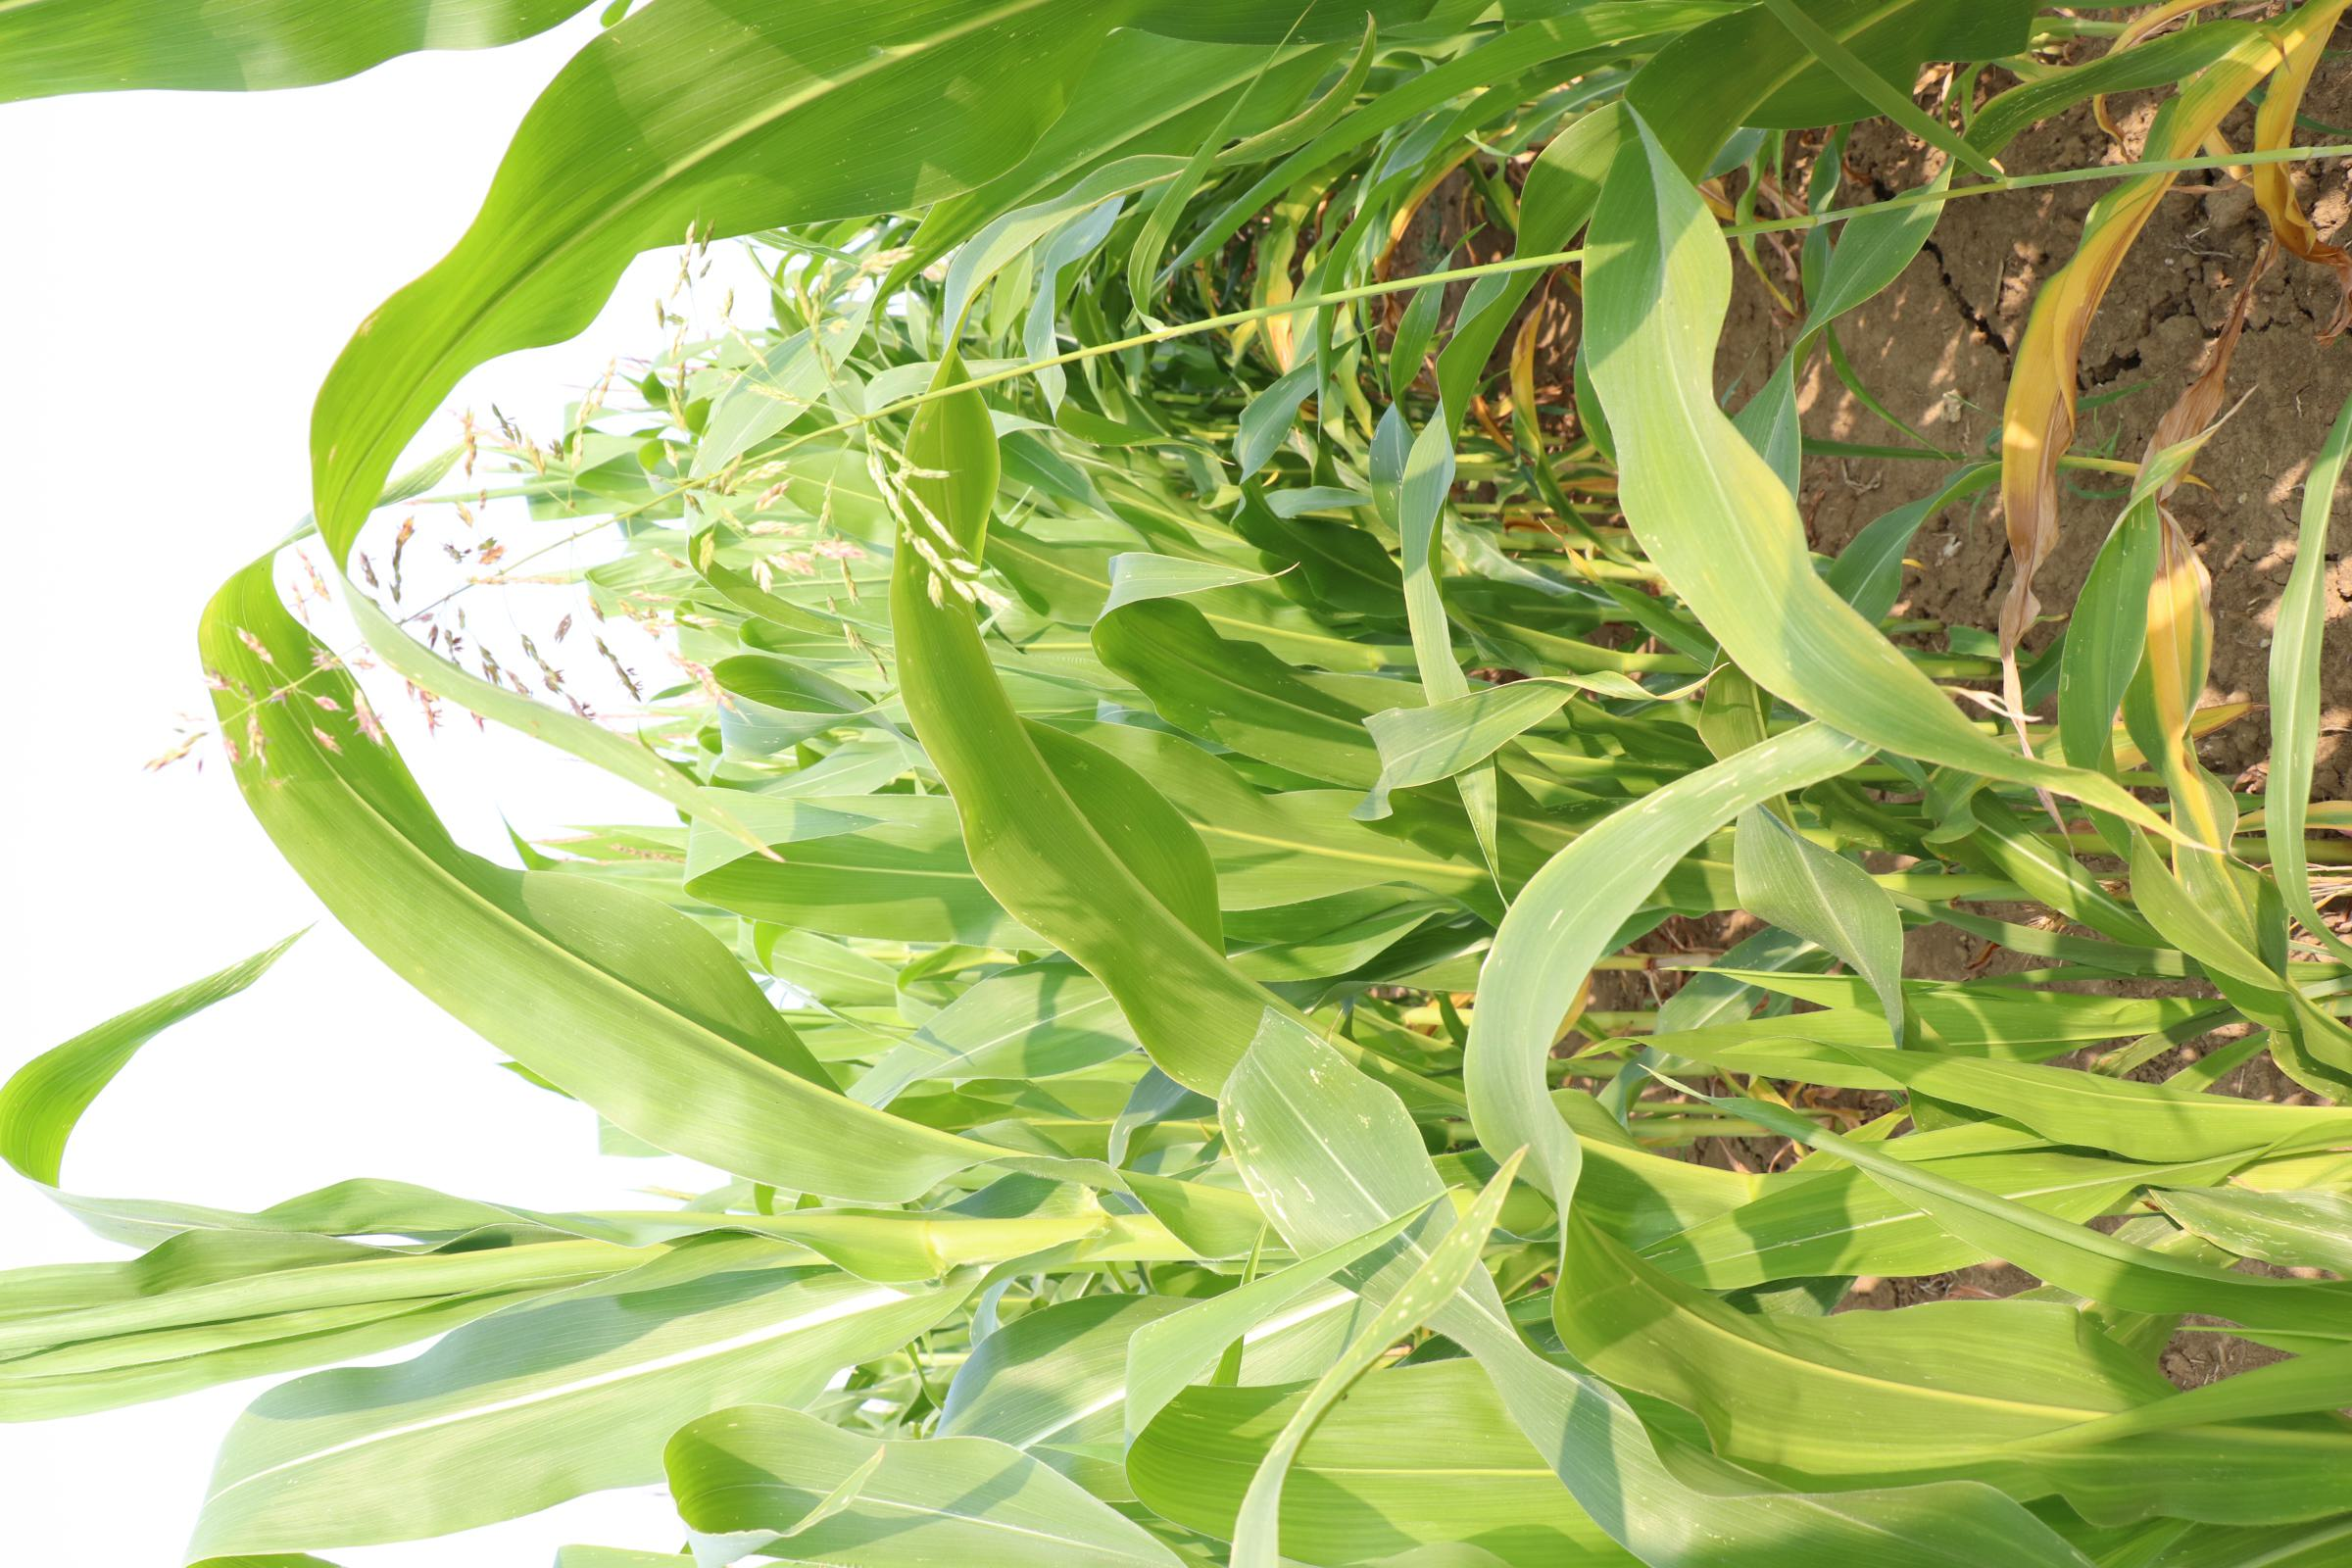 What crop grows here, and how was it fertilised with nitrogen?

maize, no added nitrogen
